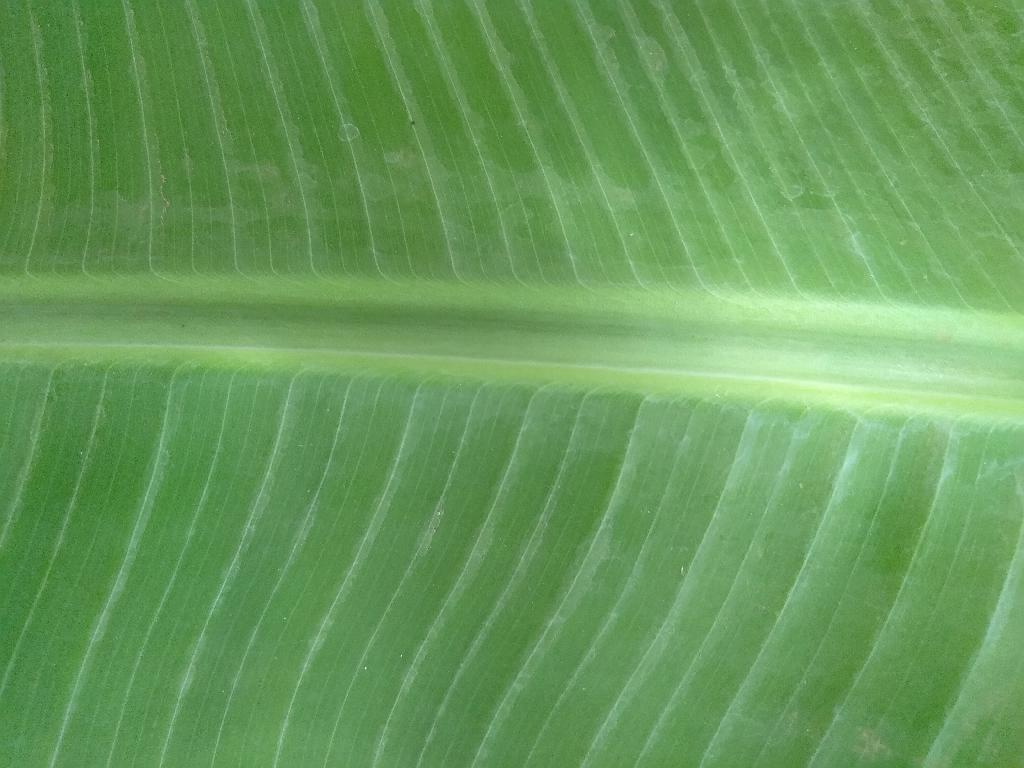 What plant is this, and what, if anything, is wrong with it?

banana, healthy
